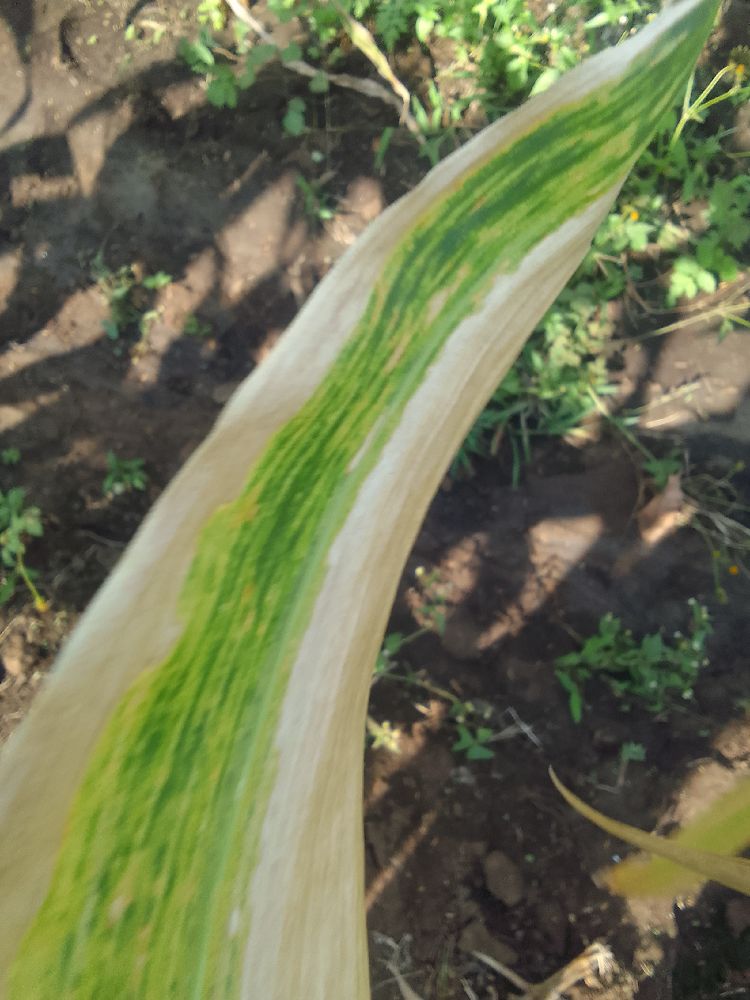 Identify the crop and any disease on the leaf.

maize, maize lethal necrosis
